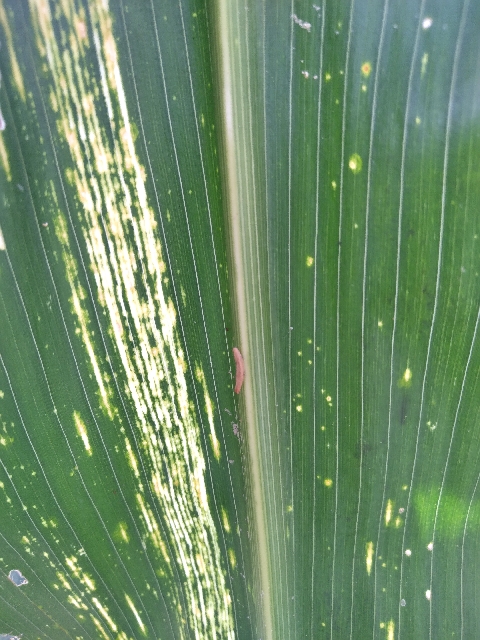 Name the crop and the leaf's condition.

maize, maize streak virus
